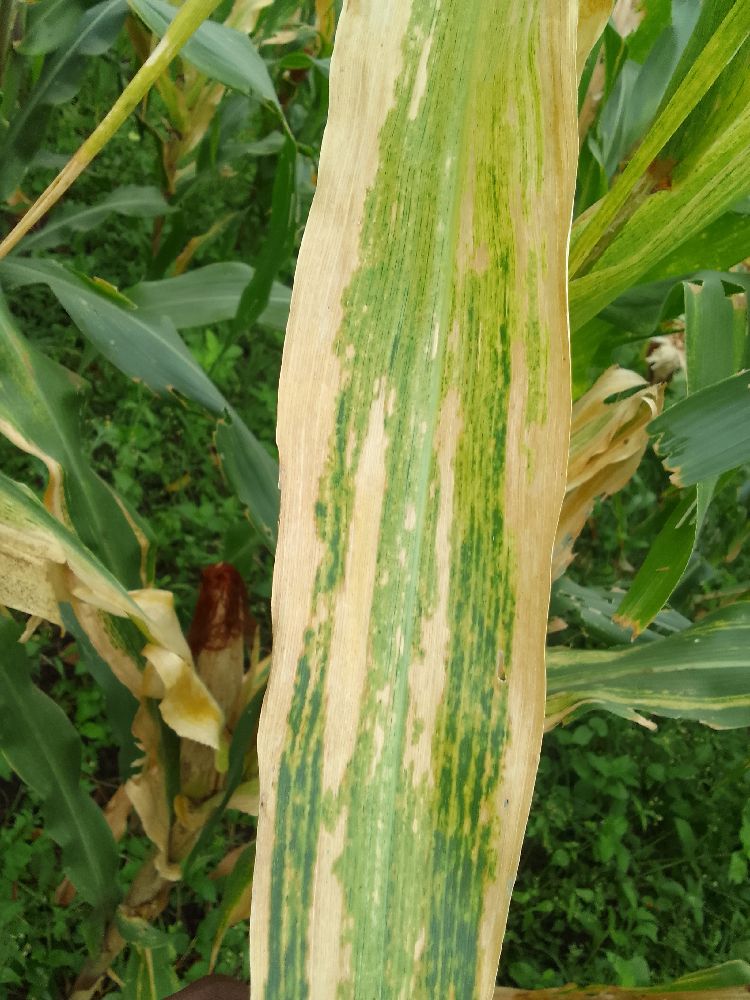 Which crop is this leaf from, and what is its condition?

maize, maize lethal necrosis
